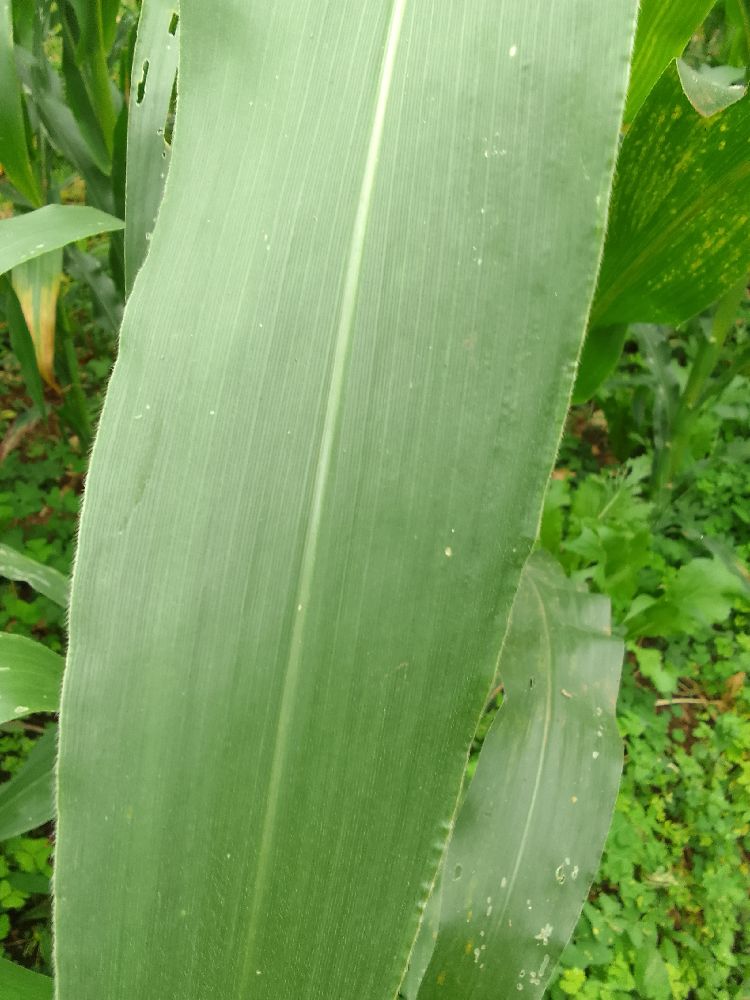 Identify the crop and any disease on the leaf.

maize, healthy
